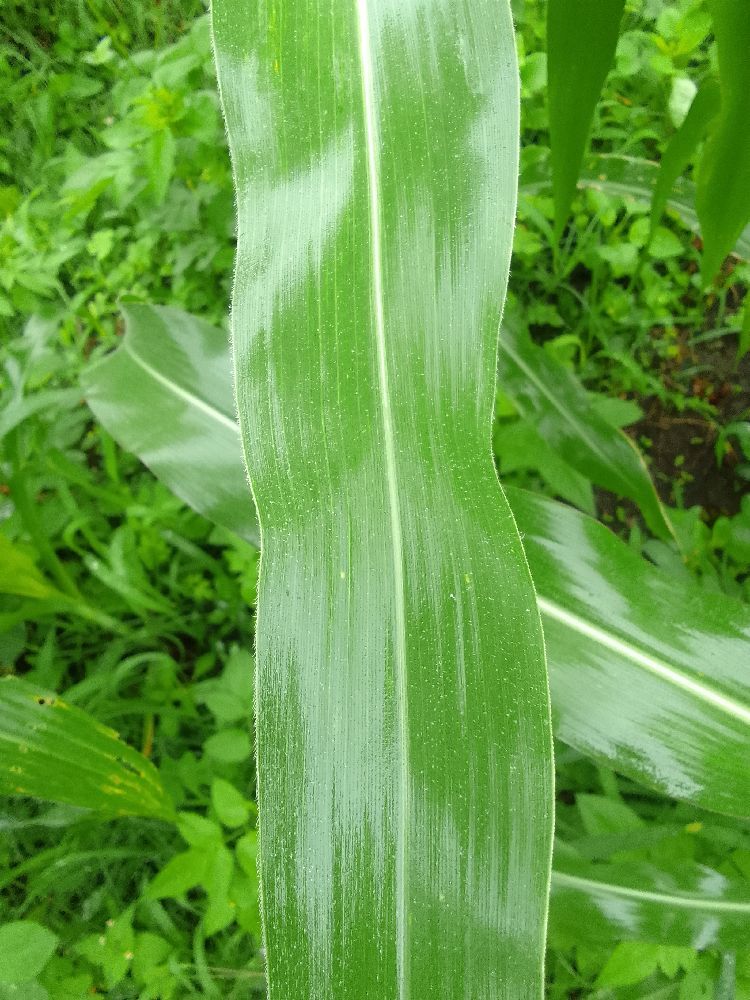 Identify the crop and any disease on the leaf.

maize, healthy
